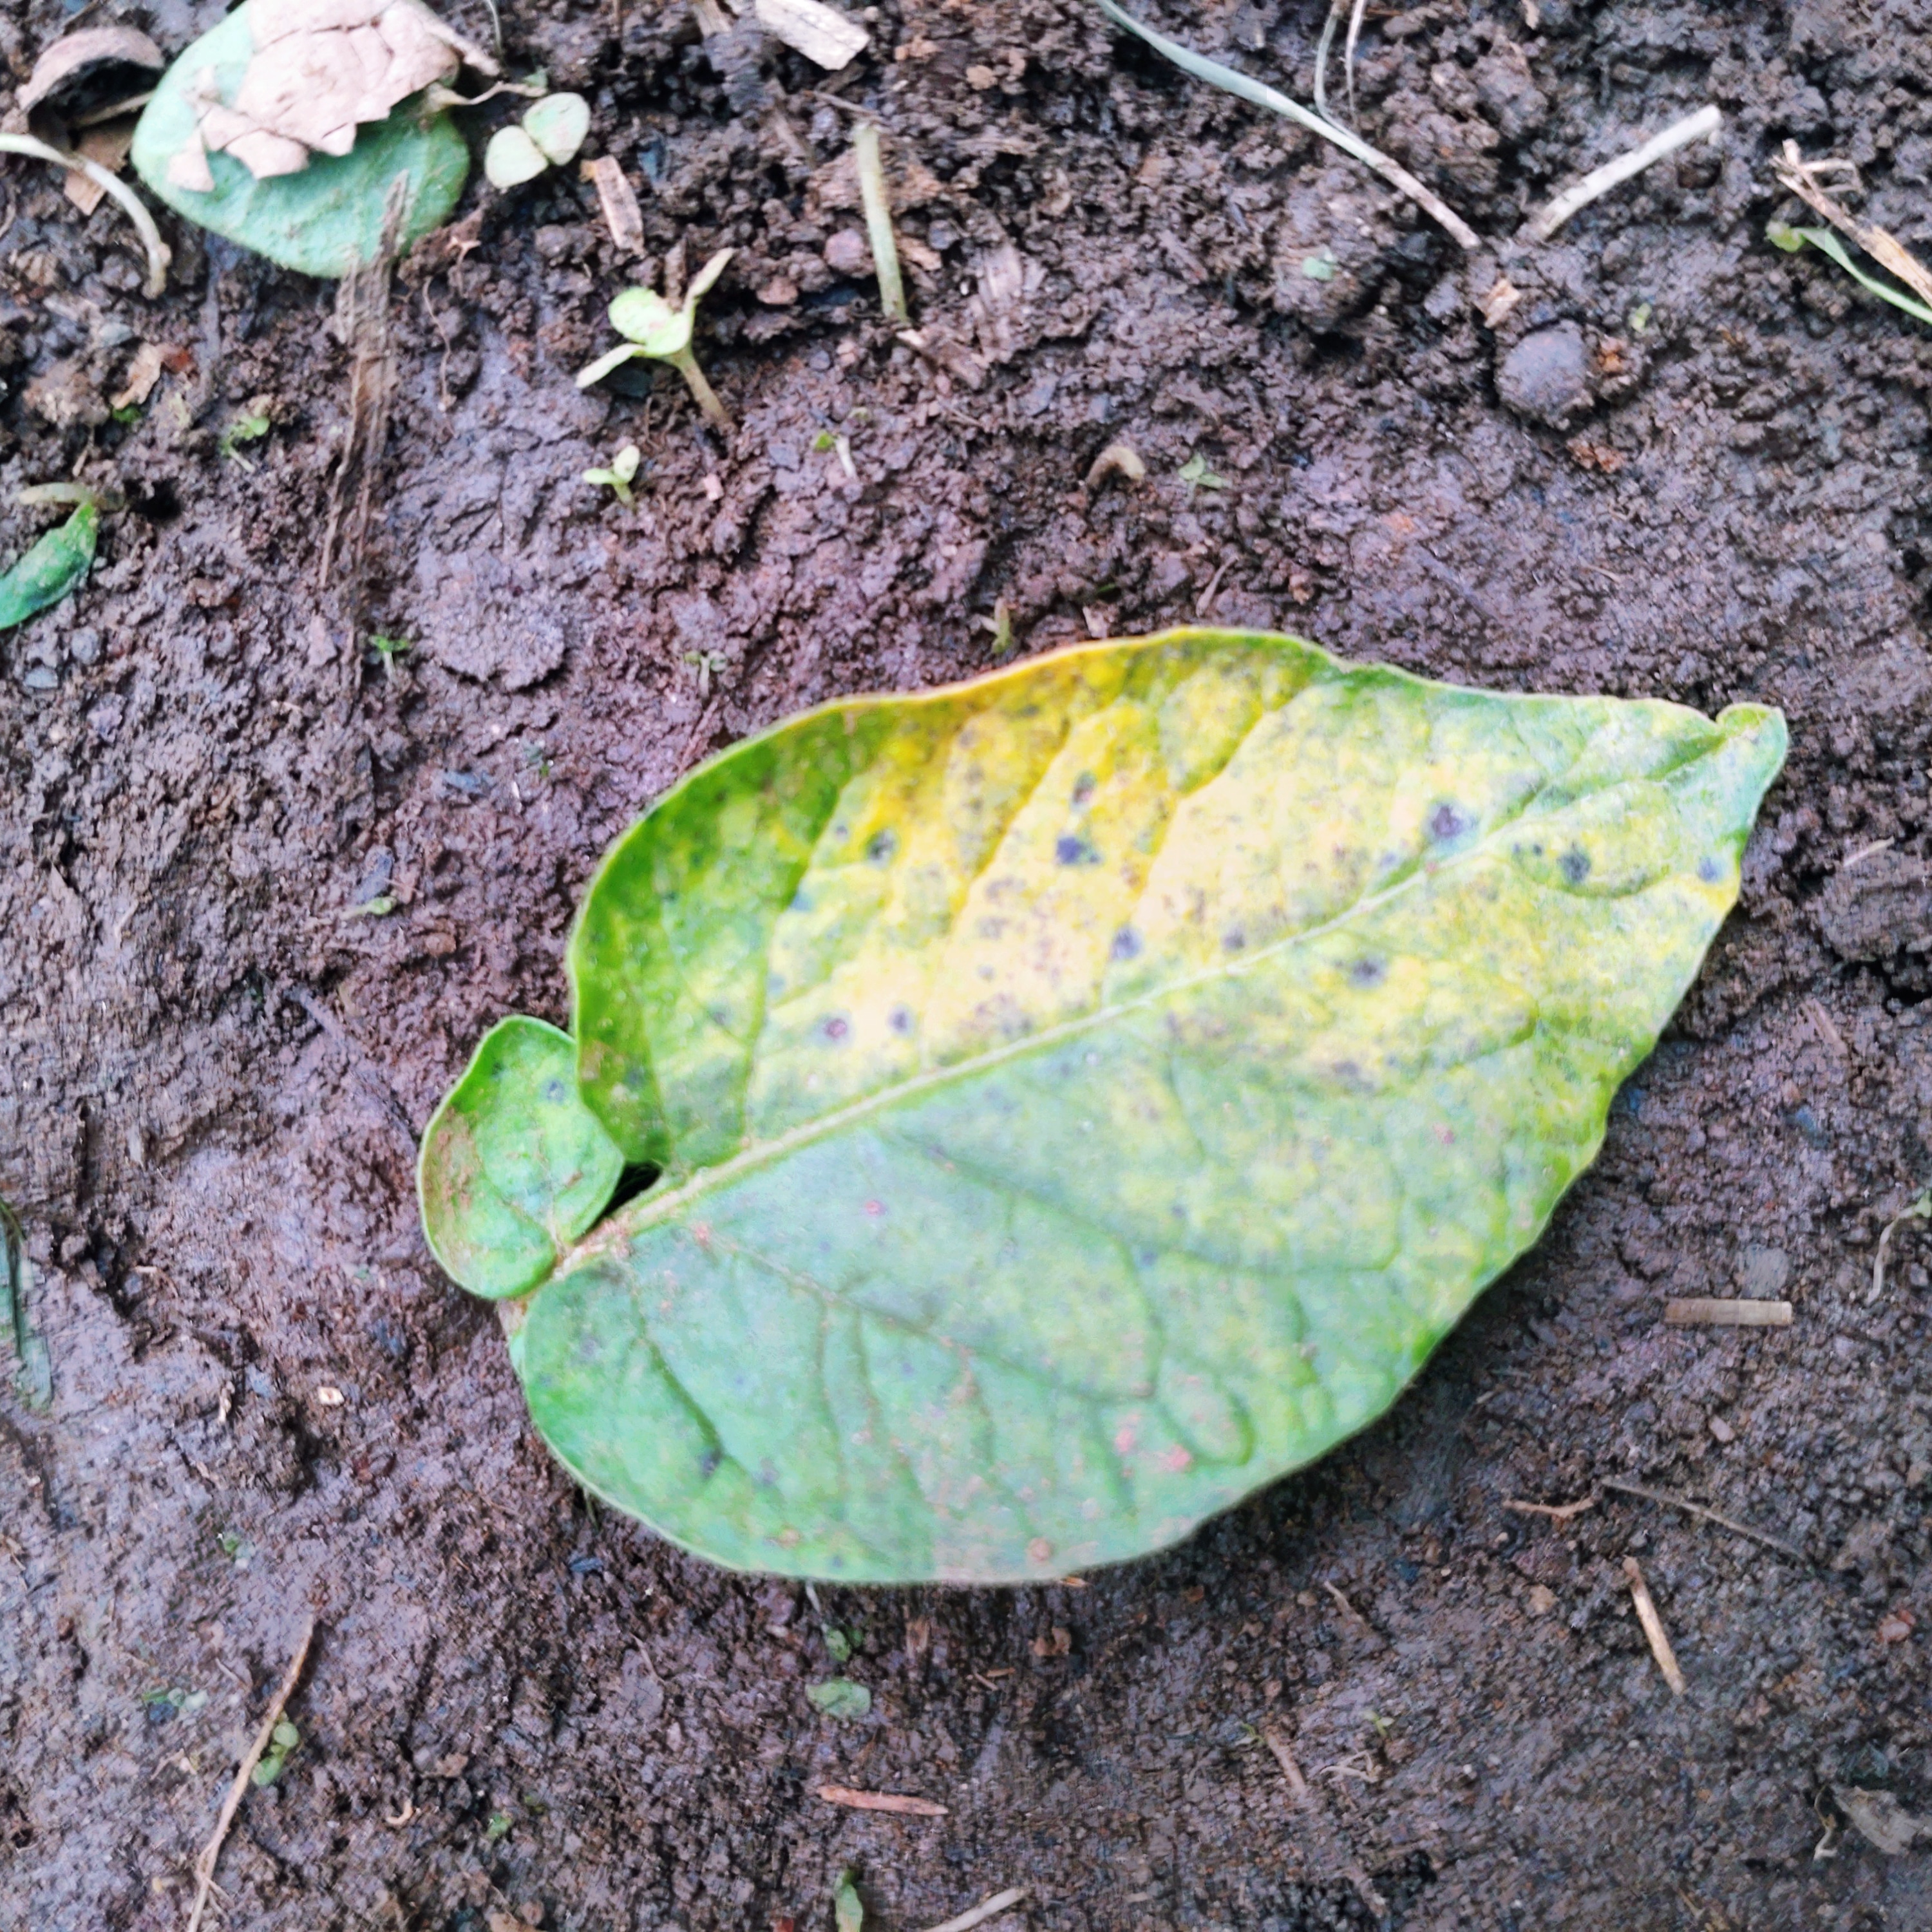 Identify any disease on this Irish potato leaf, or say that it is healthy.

late blight
